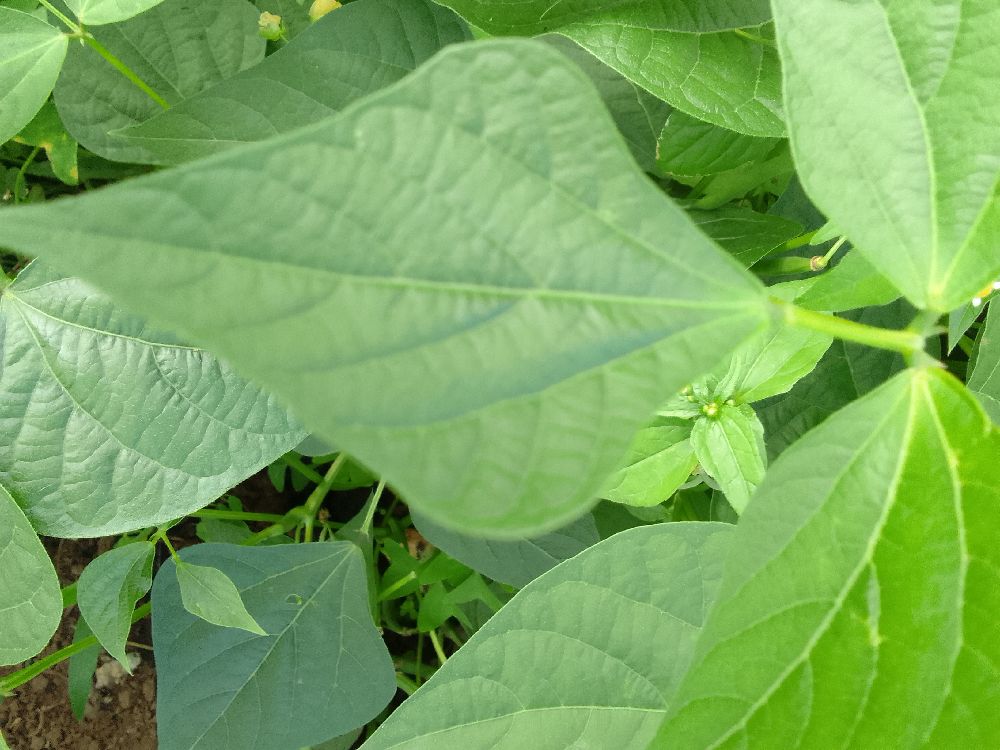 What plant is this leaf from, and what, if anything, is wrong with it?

common bean, healthy
